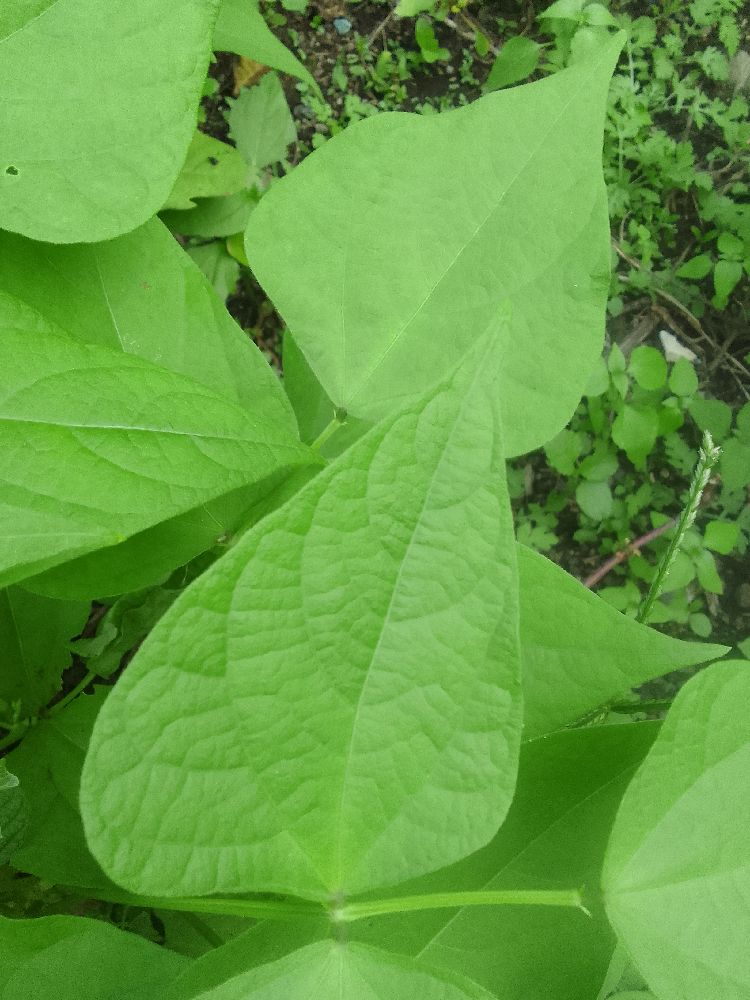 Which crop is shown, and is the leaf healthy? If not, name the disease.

common bean, healthy
